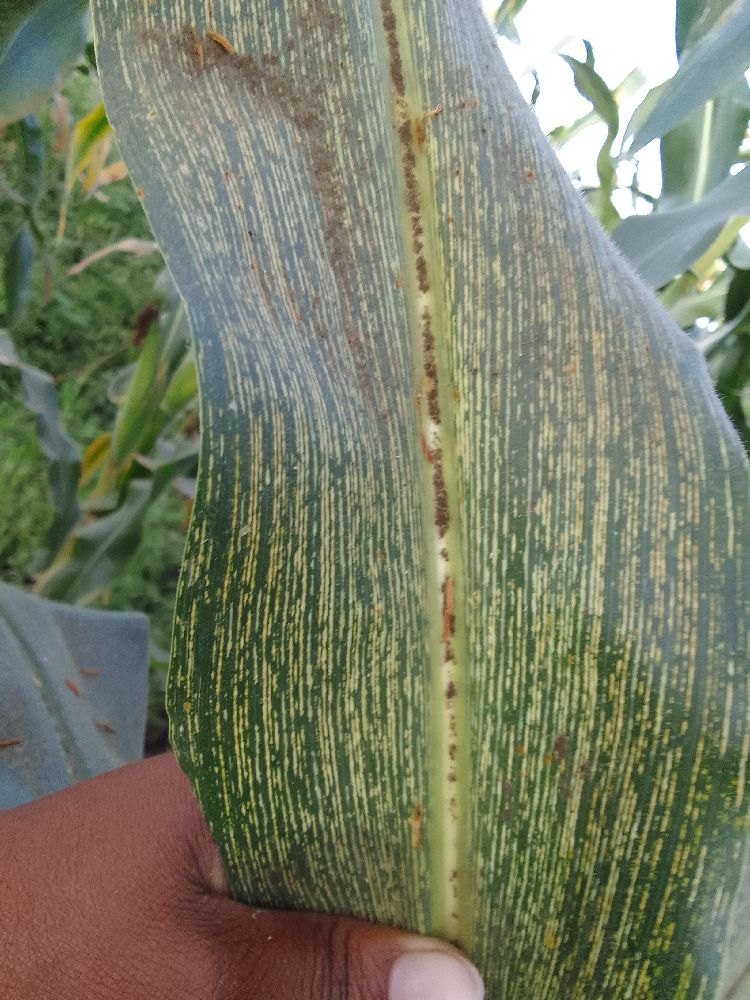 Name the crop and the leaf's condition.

maize, maize streak virus
